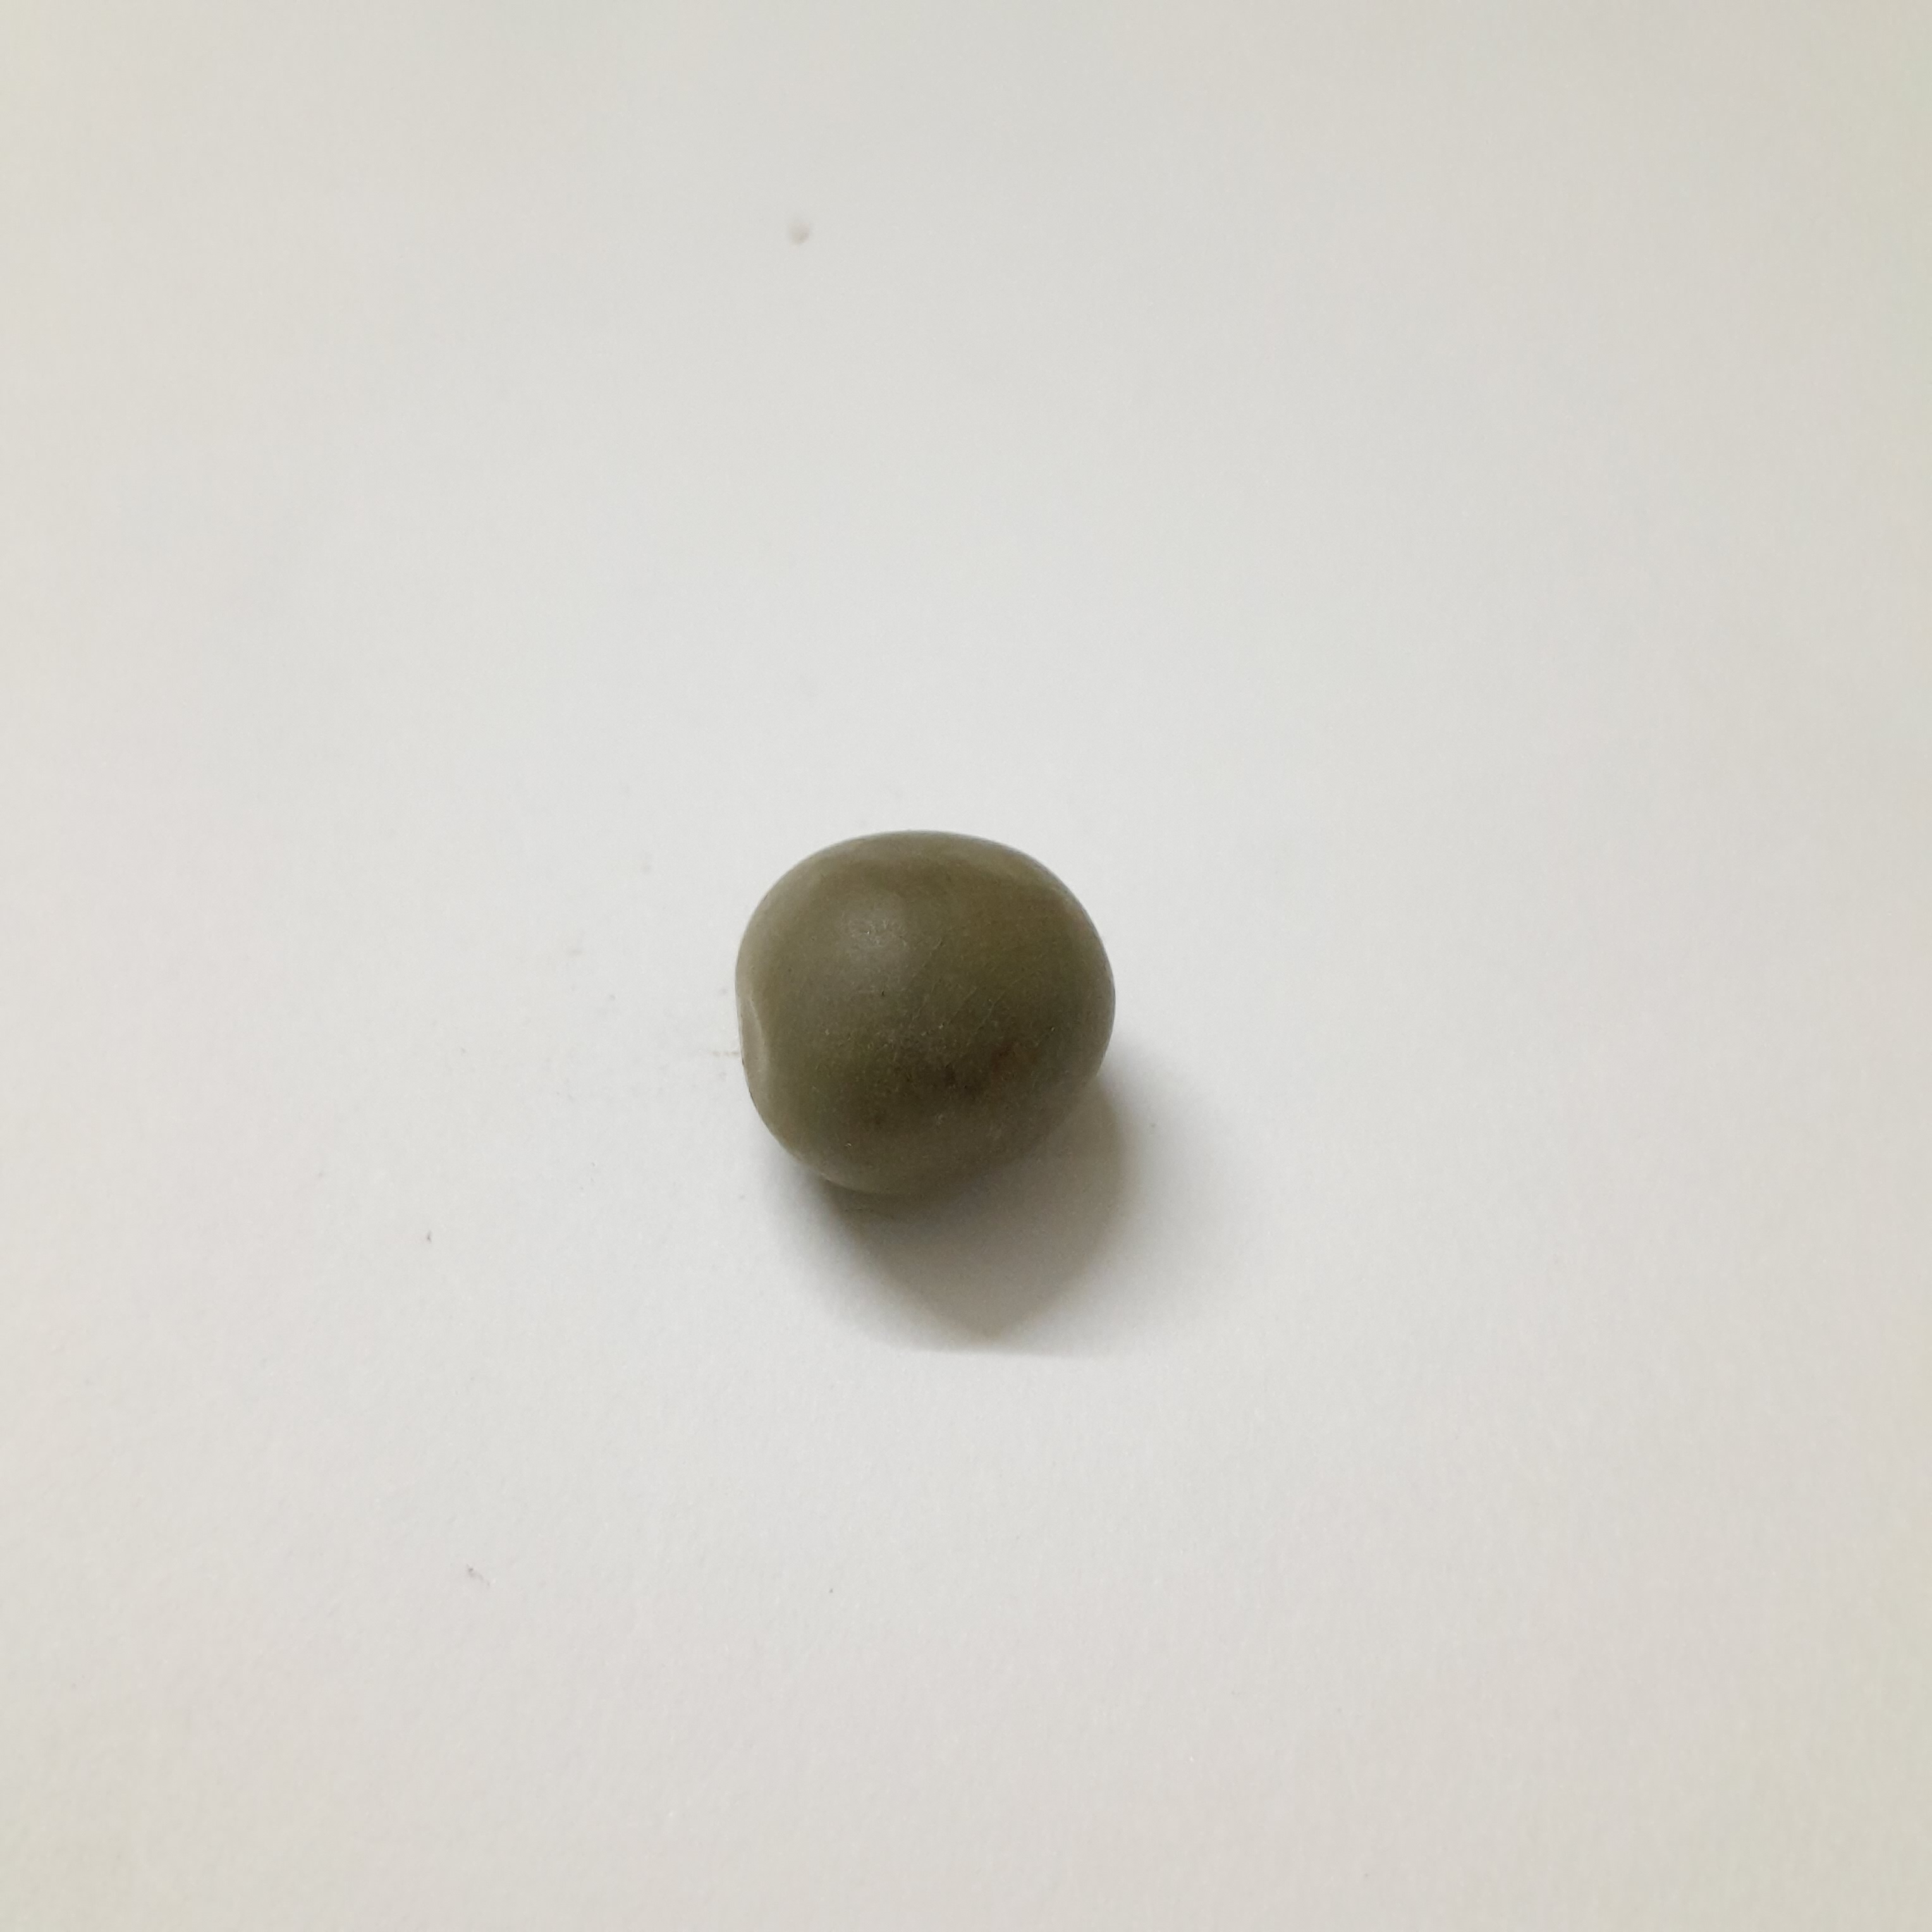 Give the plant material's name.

sagargota
